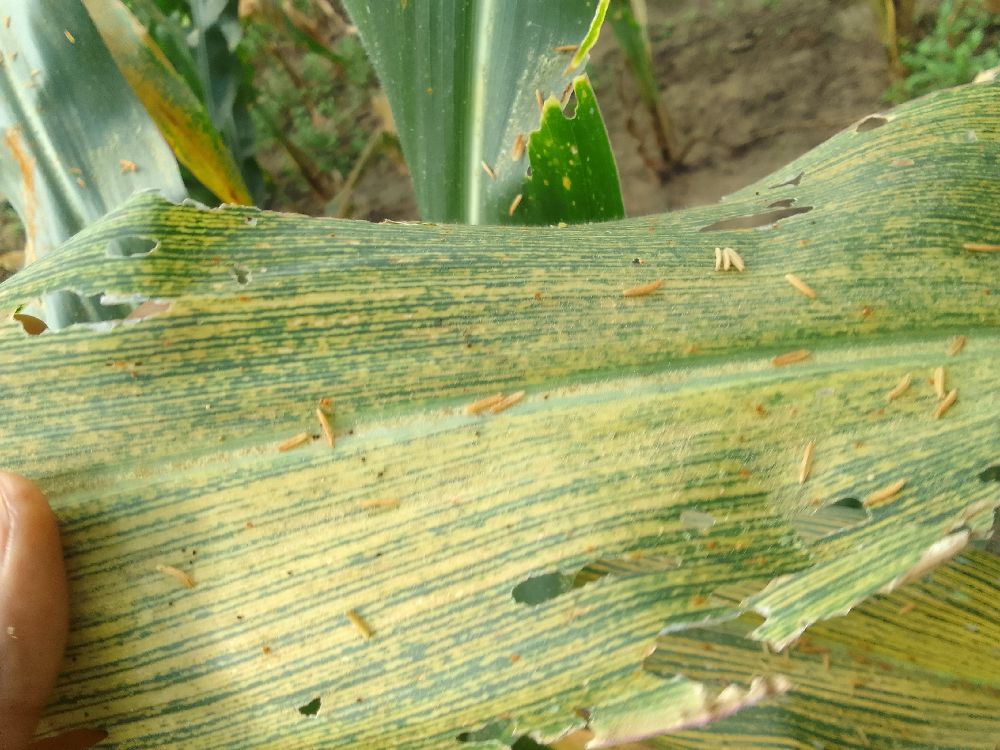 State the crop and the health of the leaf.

maize, maize streak virus
